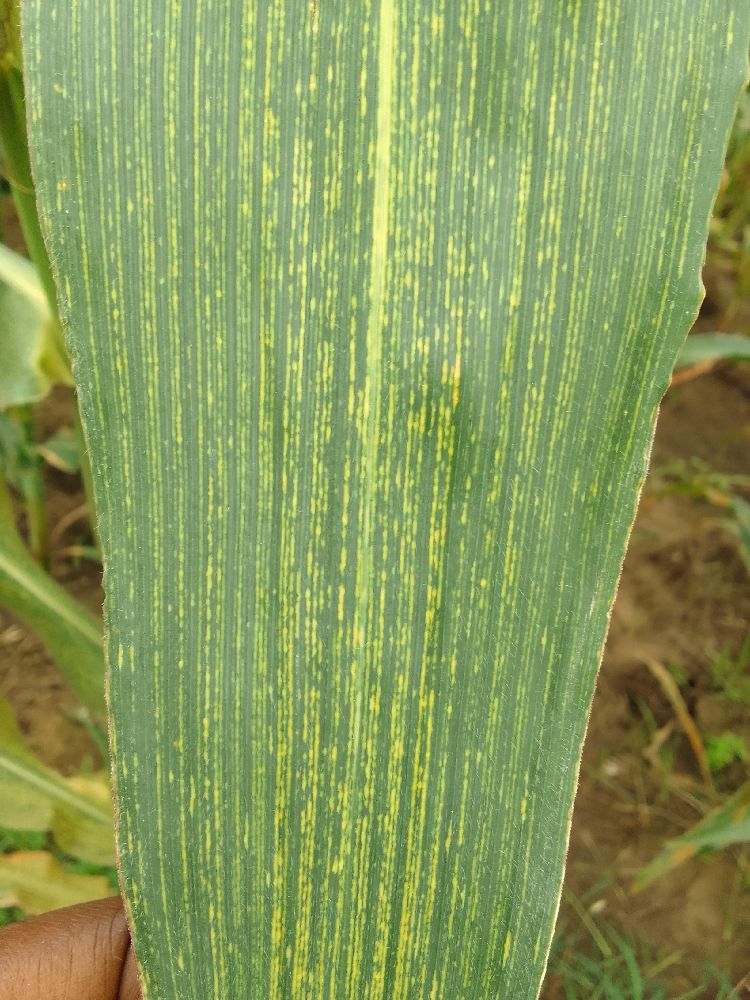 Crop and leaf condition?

maize, maize streak virus
